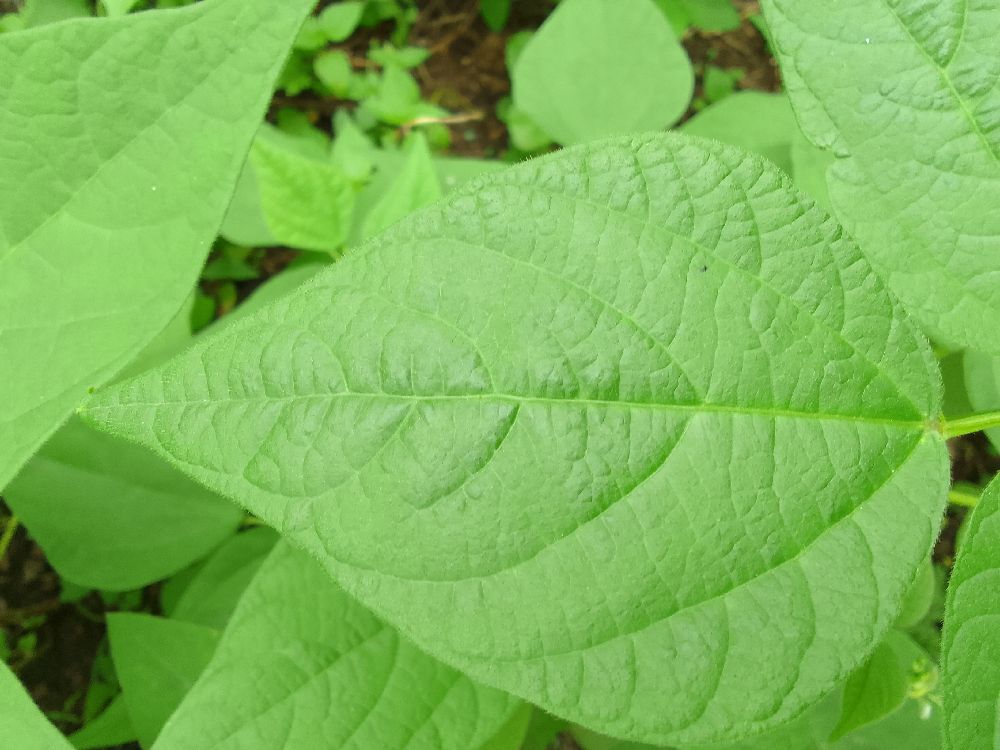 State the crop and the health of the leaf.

common bean, healthy
